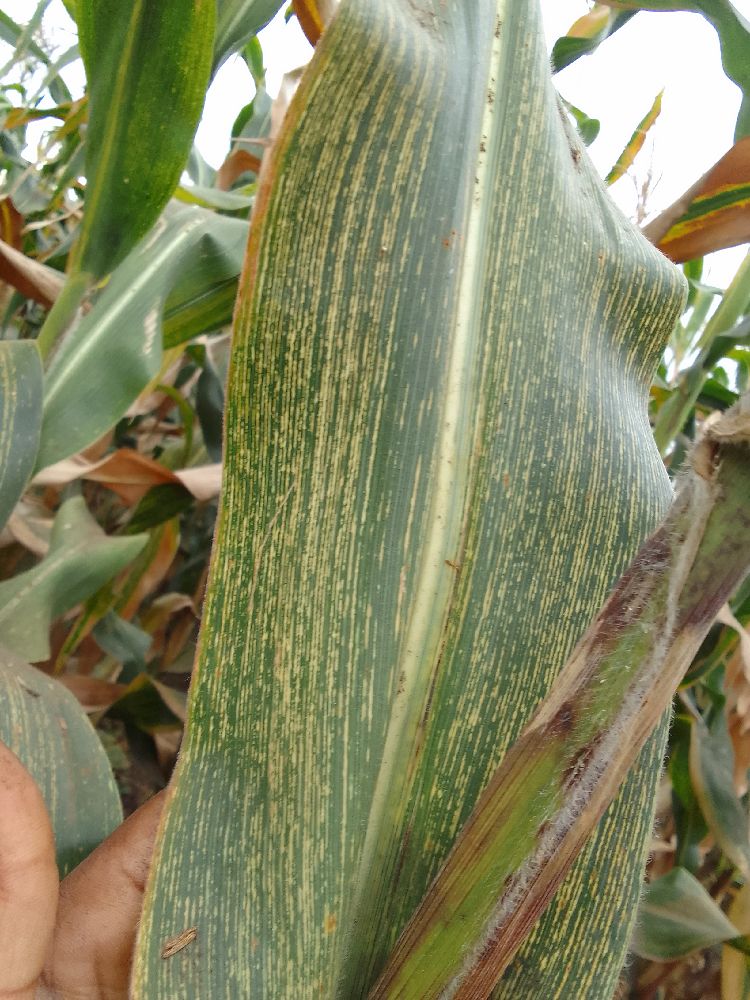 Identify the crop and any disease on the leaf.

maize, maize streak virus
